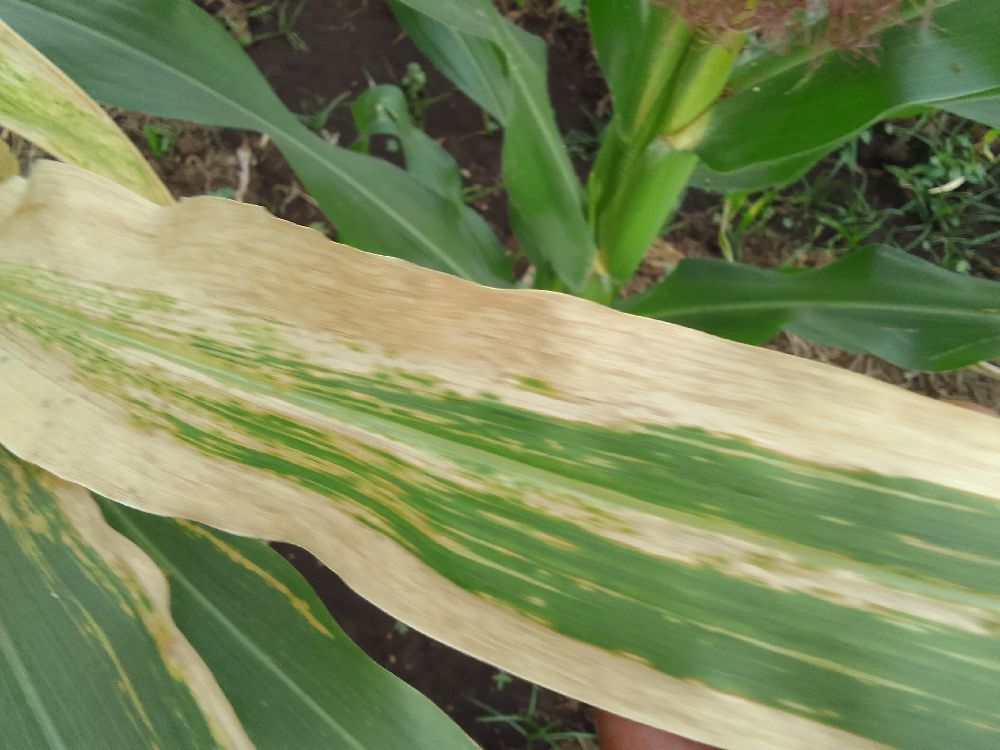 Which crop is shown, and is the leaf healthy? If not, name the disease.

maize, maize lethal necrosis
